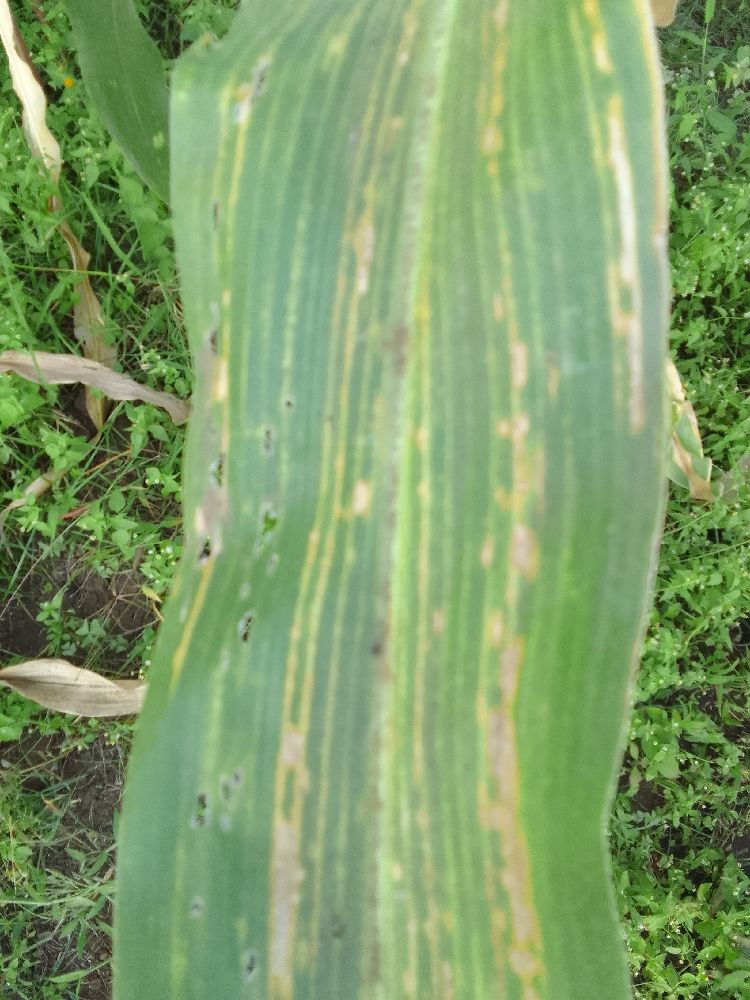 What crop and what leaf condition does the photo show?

maize, maize lethal necrosis
